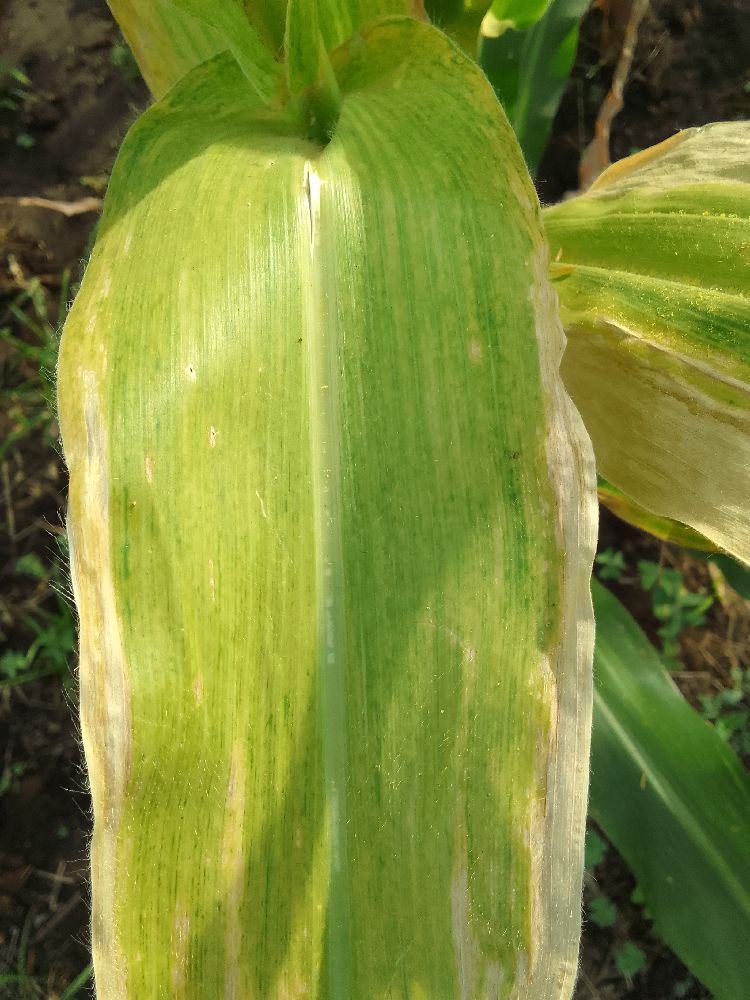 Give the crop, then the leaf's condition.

maize, maize lethal necrosis
